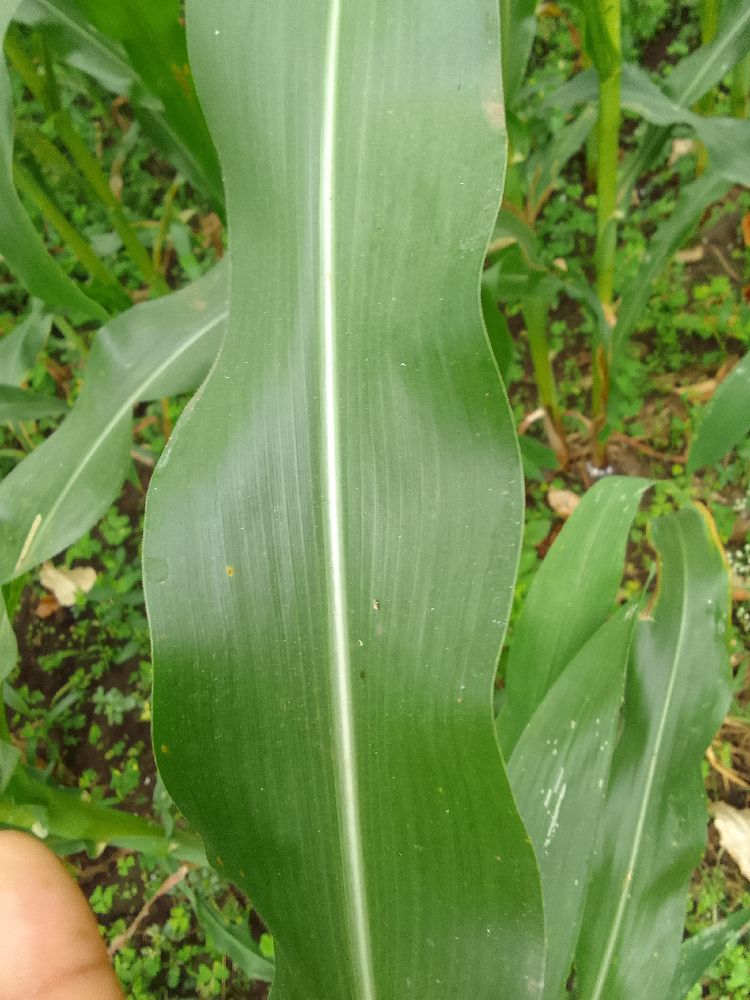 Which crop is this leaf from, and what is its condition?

maize, healthy
